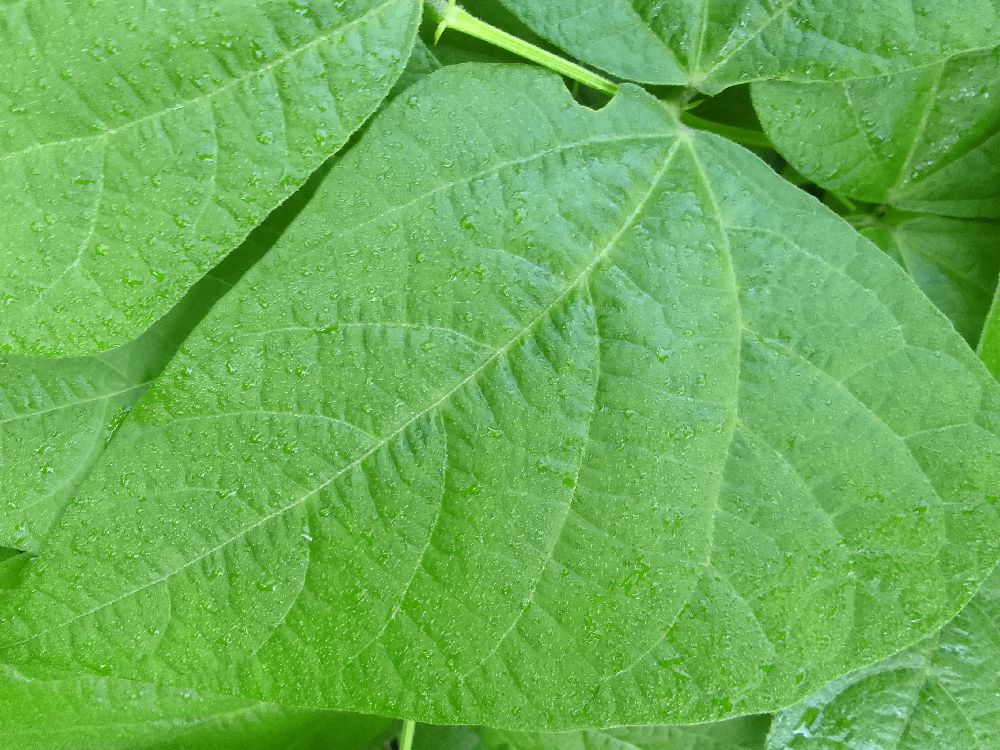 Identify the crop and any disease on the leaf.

common bean, healthy
